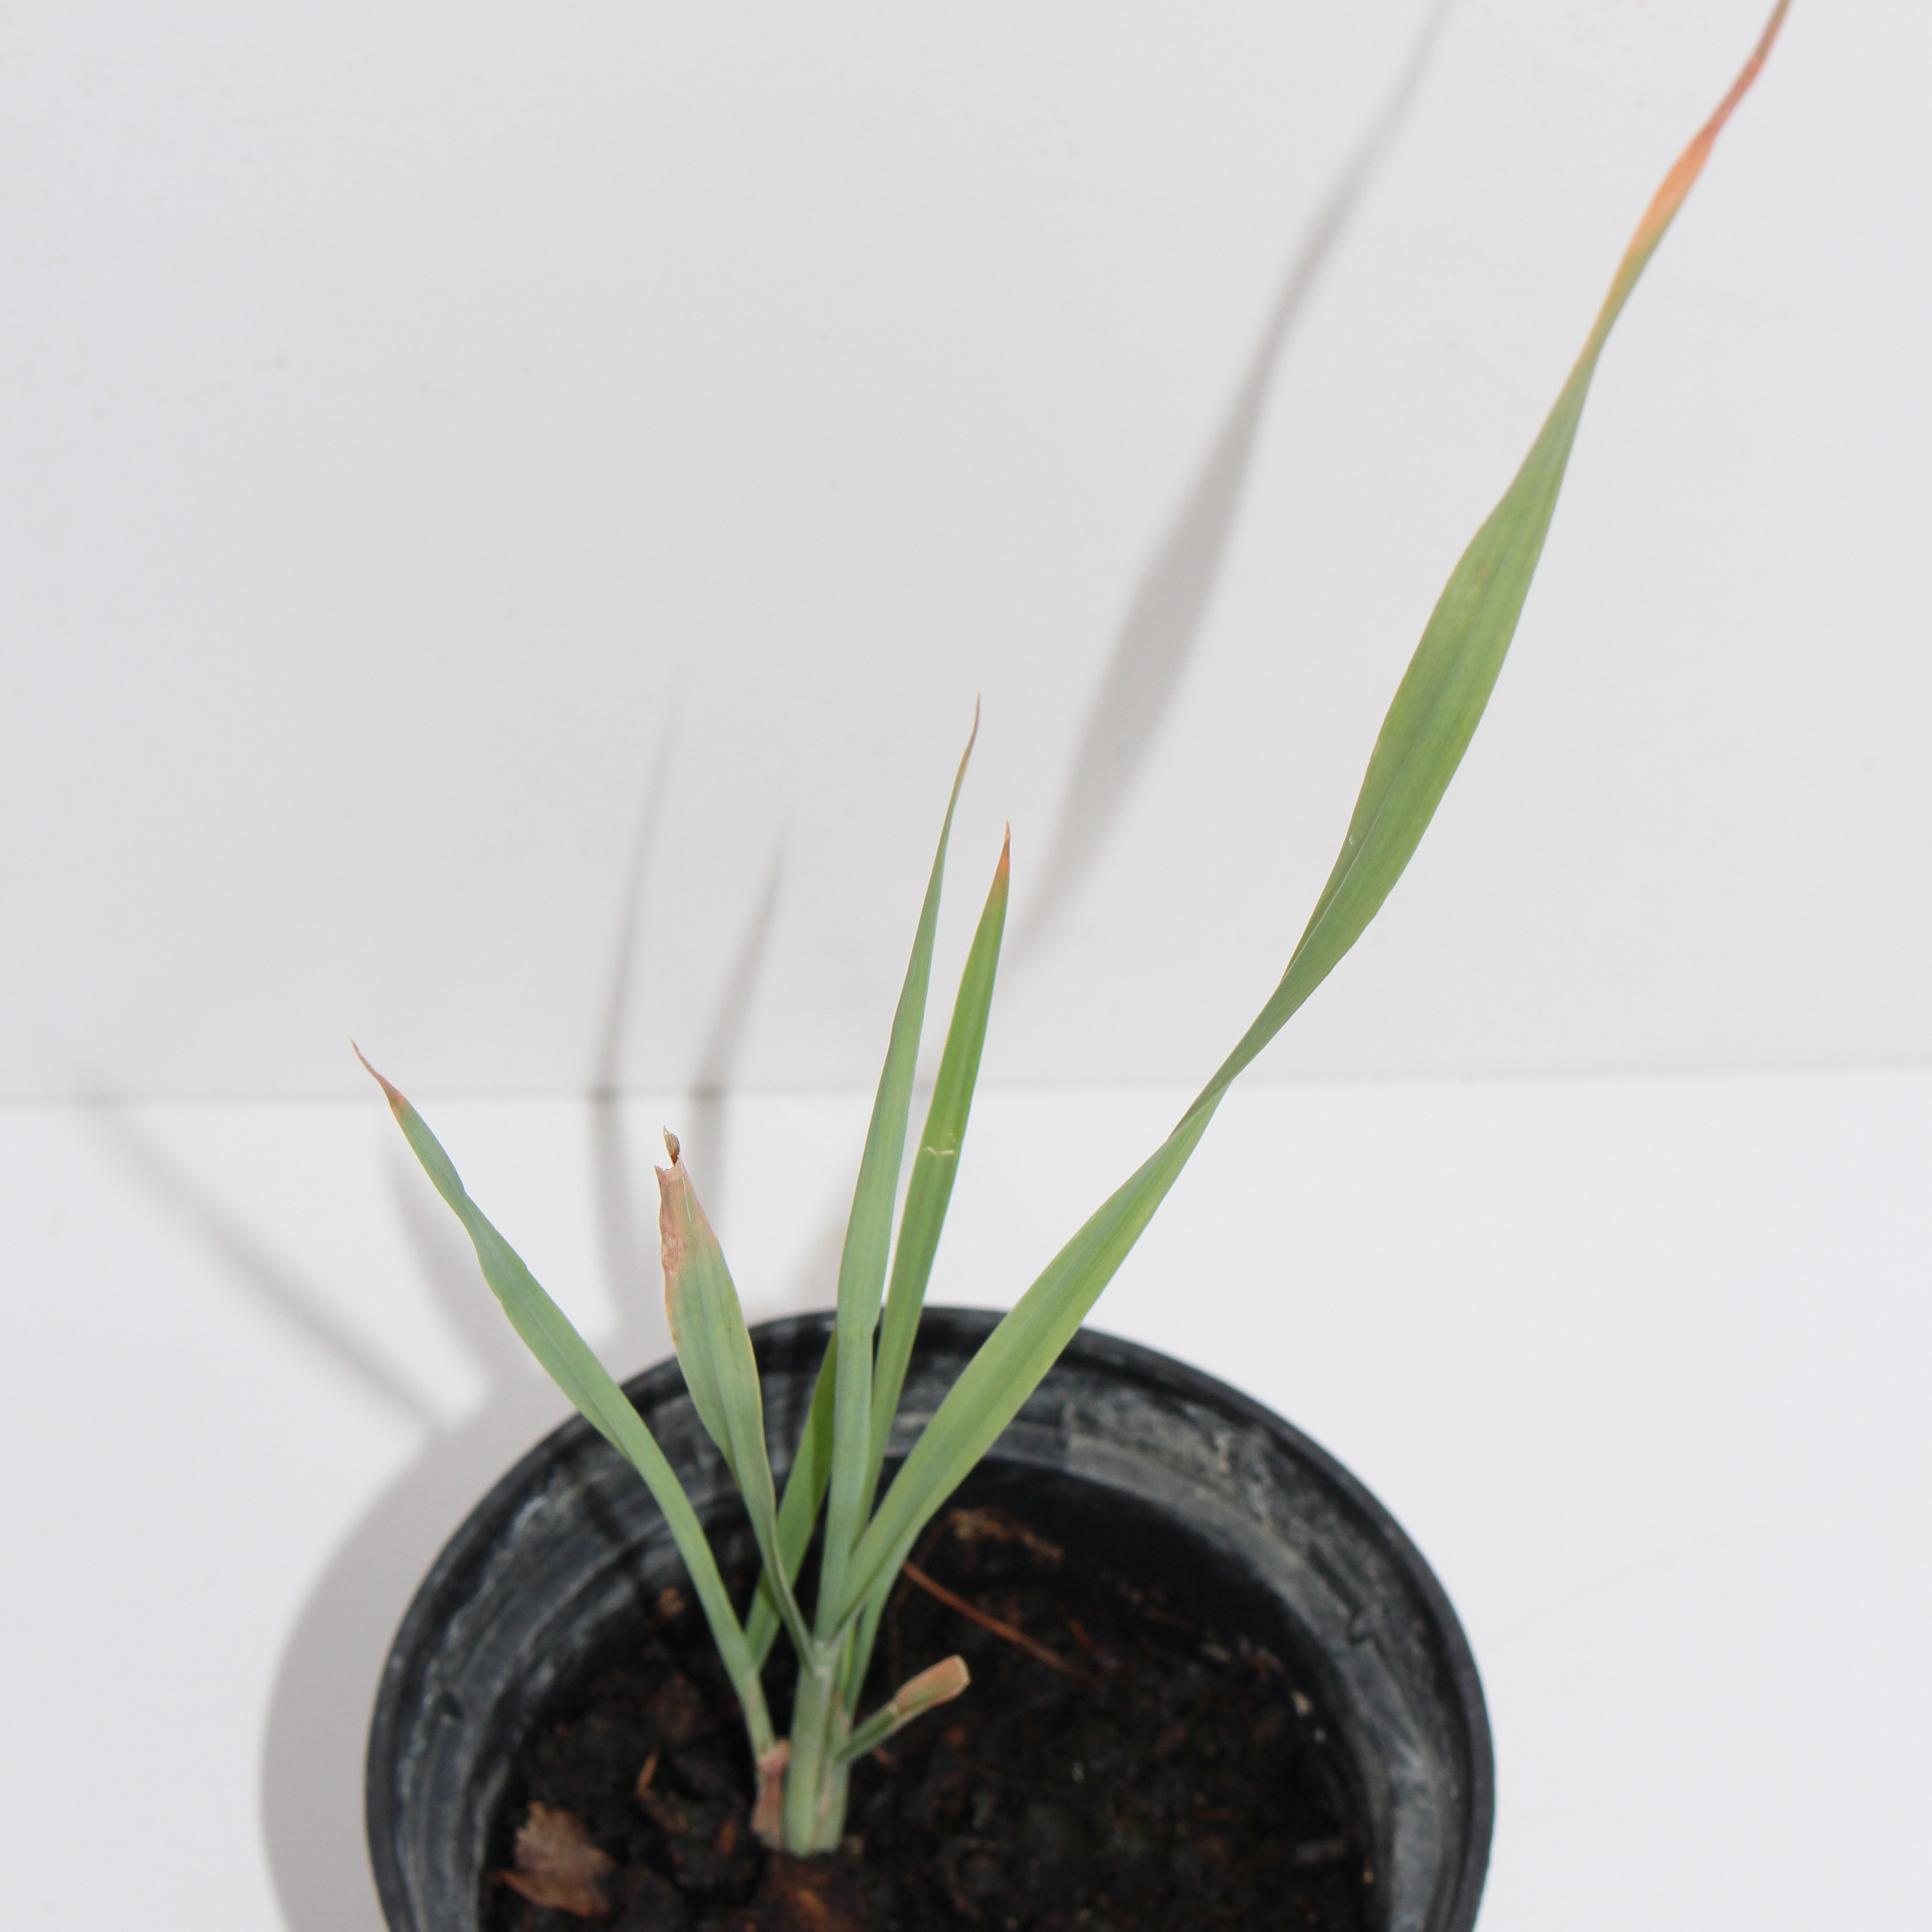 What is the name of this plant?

Avena sterilis
